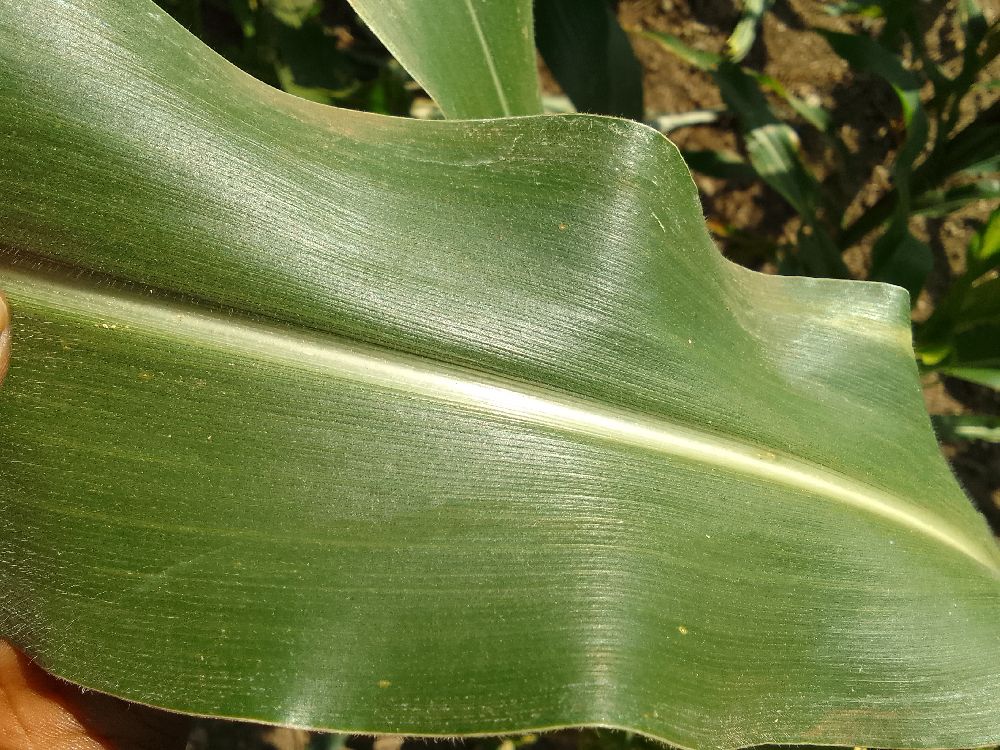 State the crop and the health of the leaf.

maize, healthy
